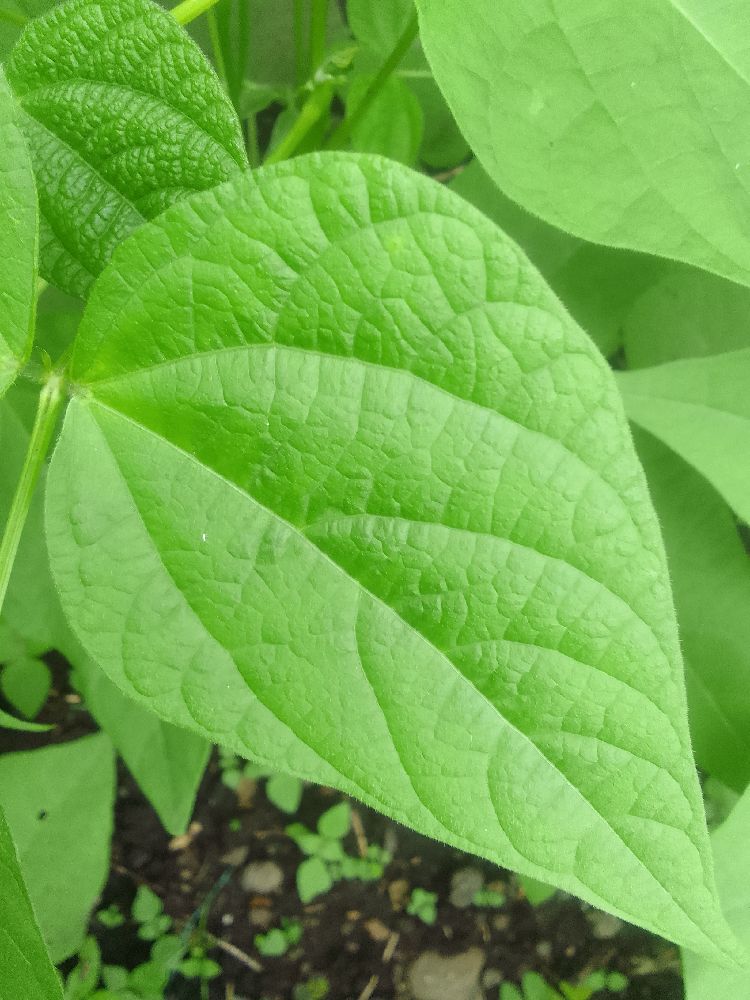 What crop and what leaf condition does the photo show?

common bean, healthy
